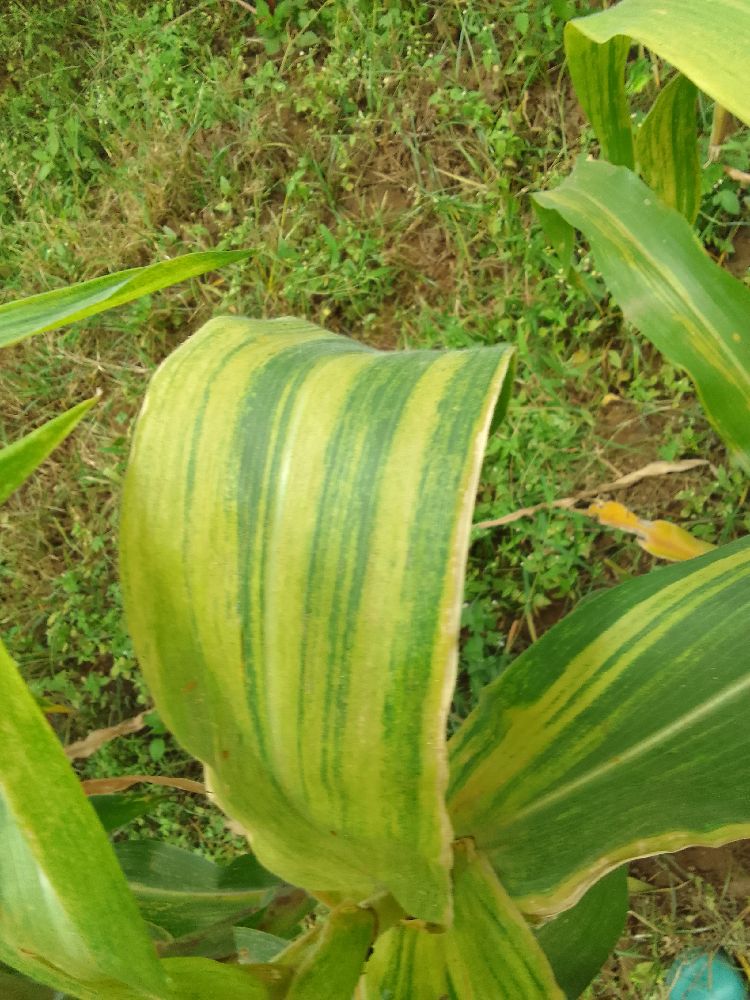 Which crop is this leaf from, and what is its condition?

maize, maize lethal necrosis
